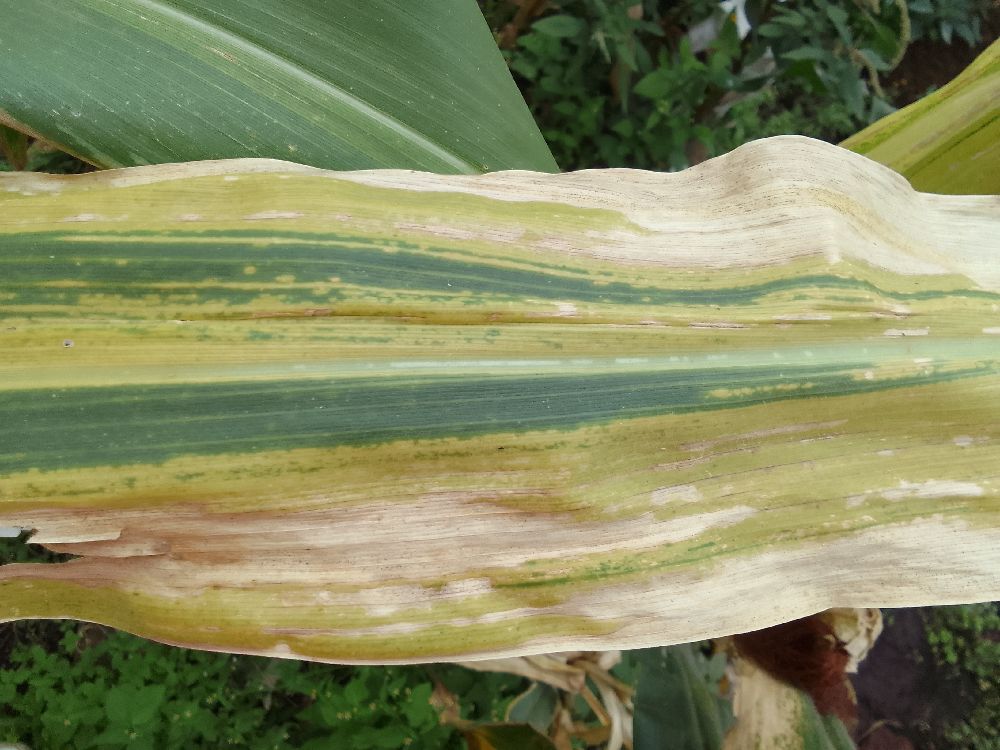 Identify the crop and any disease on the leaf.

maize, maize lethal necrosis
